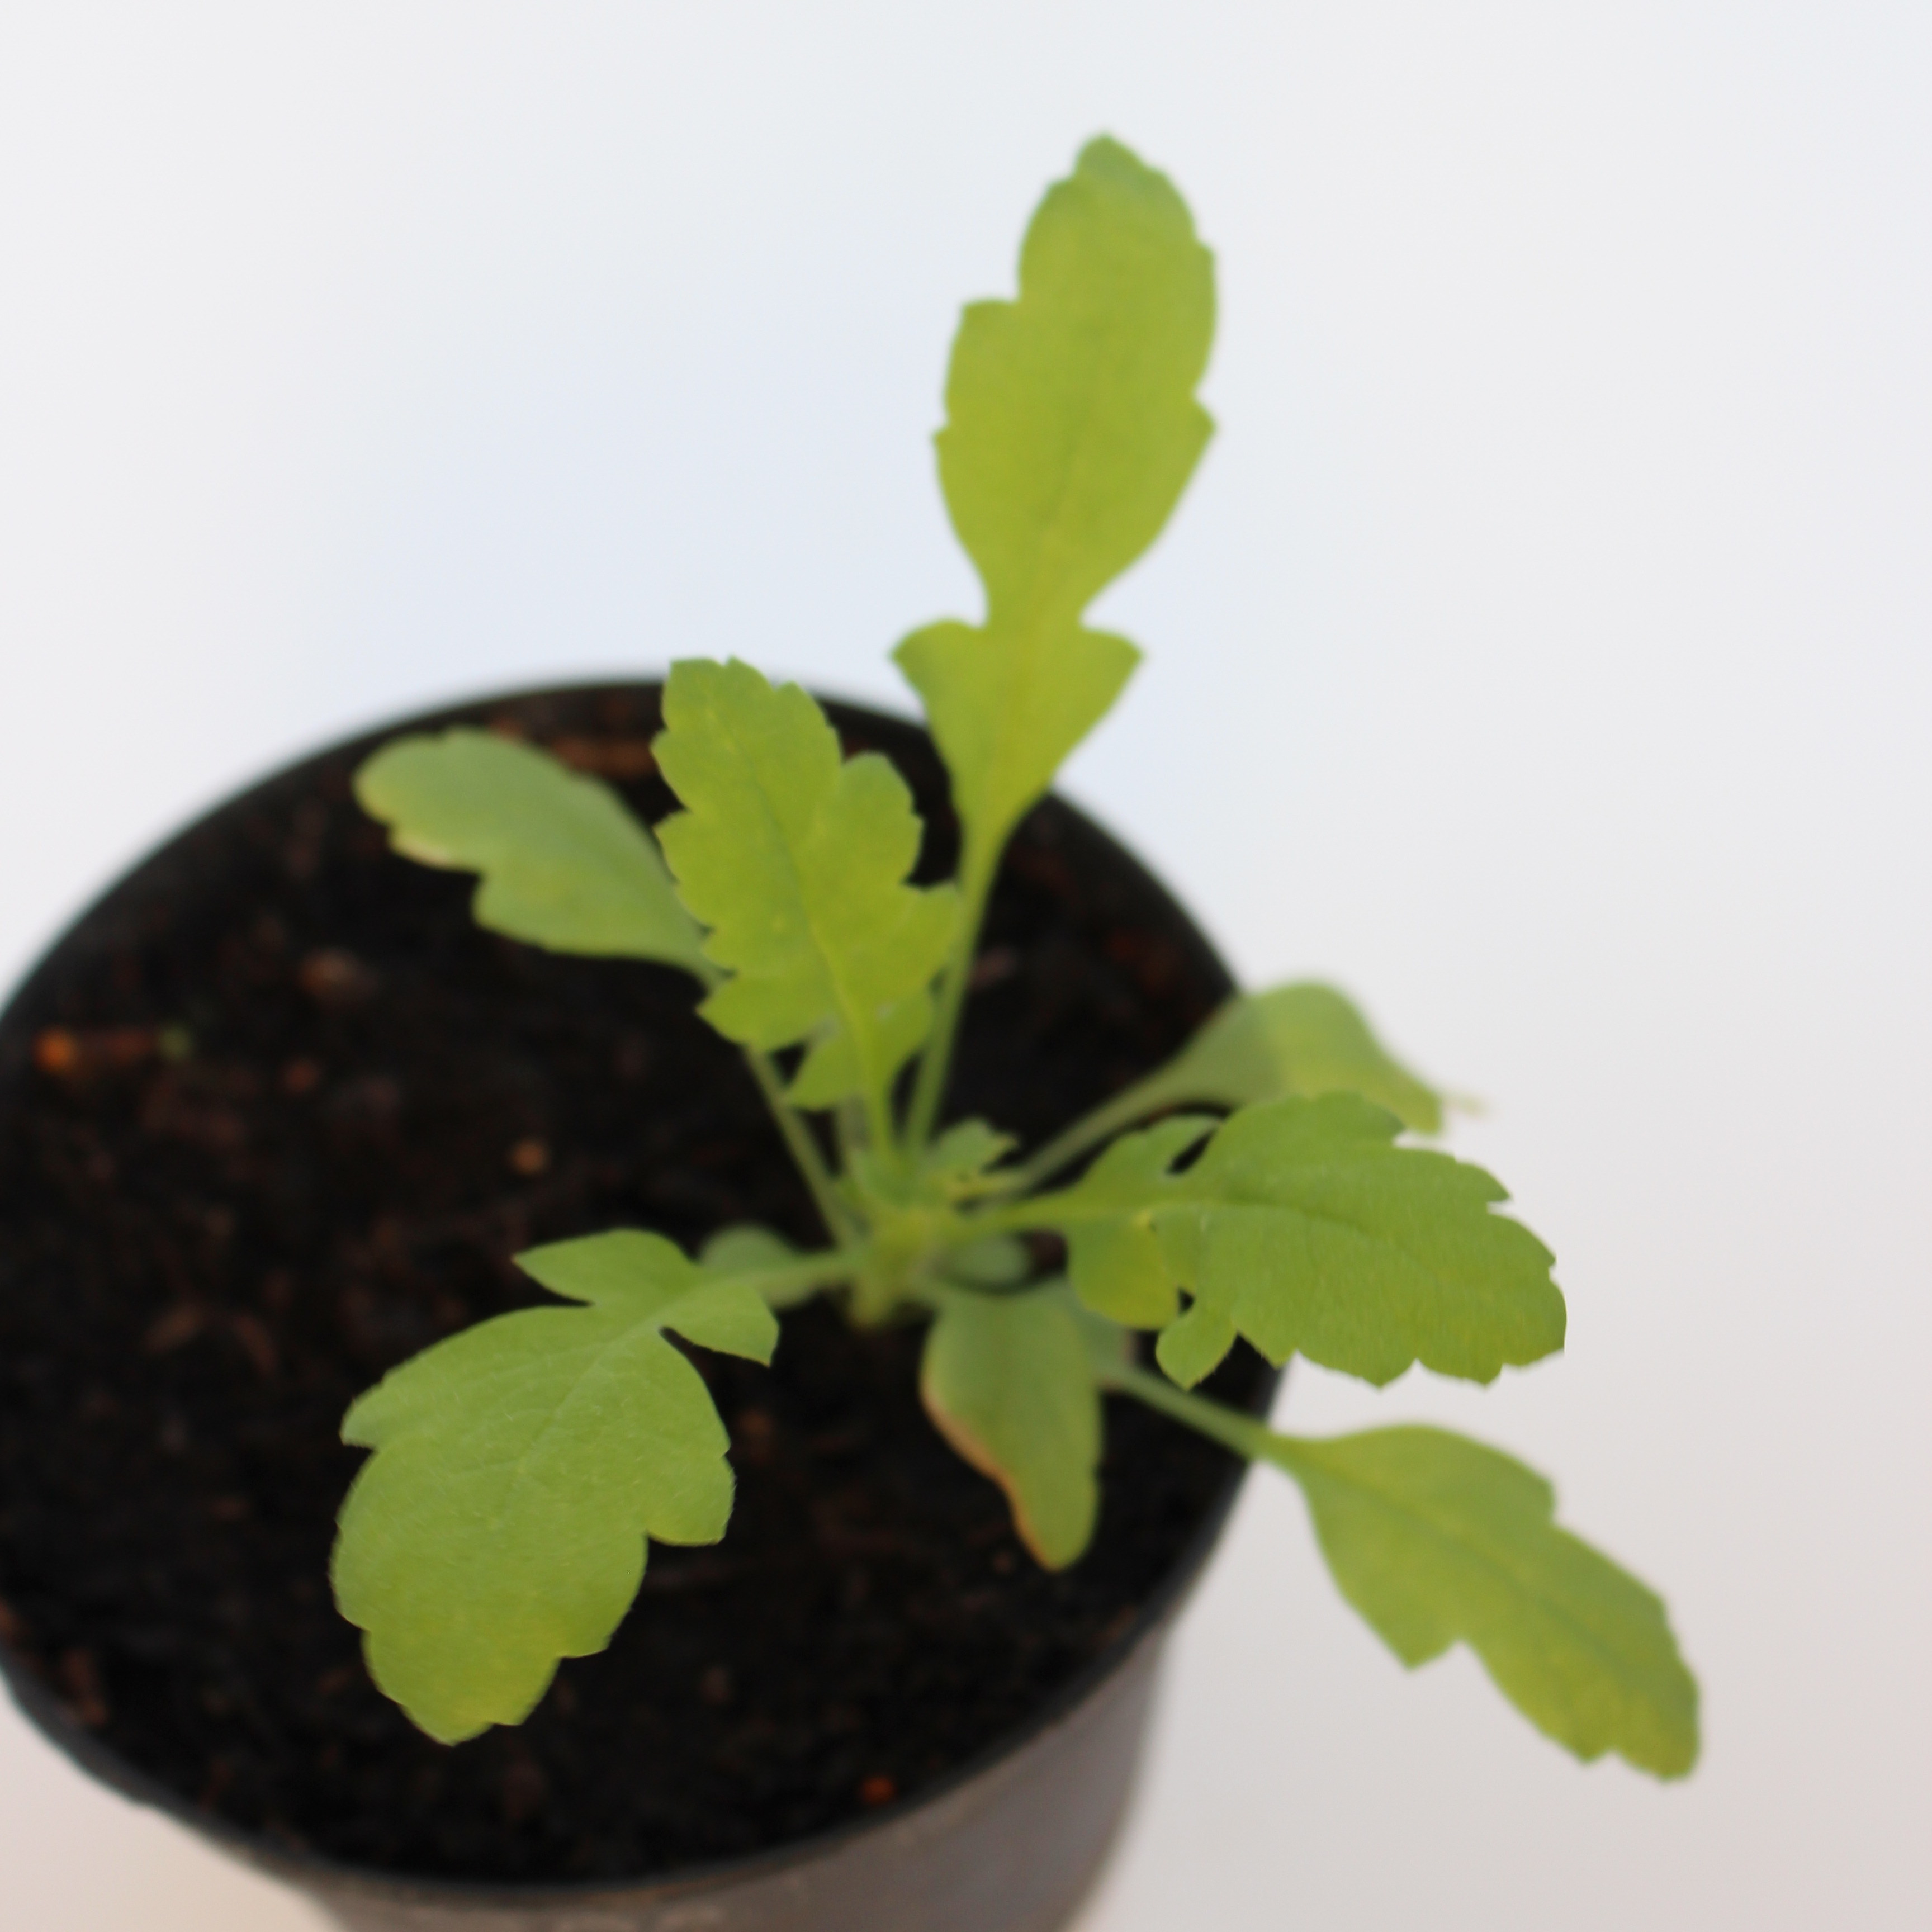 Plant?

Papaver rhoeas
